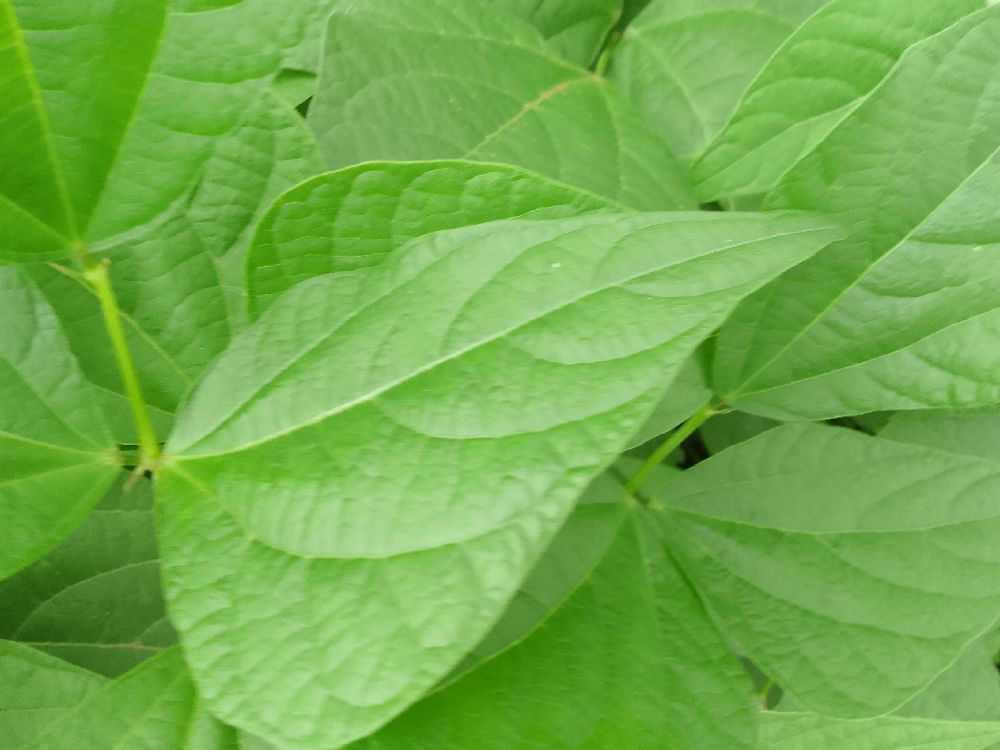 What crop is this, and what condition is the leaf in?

common bean, healthy
